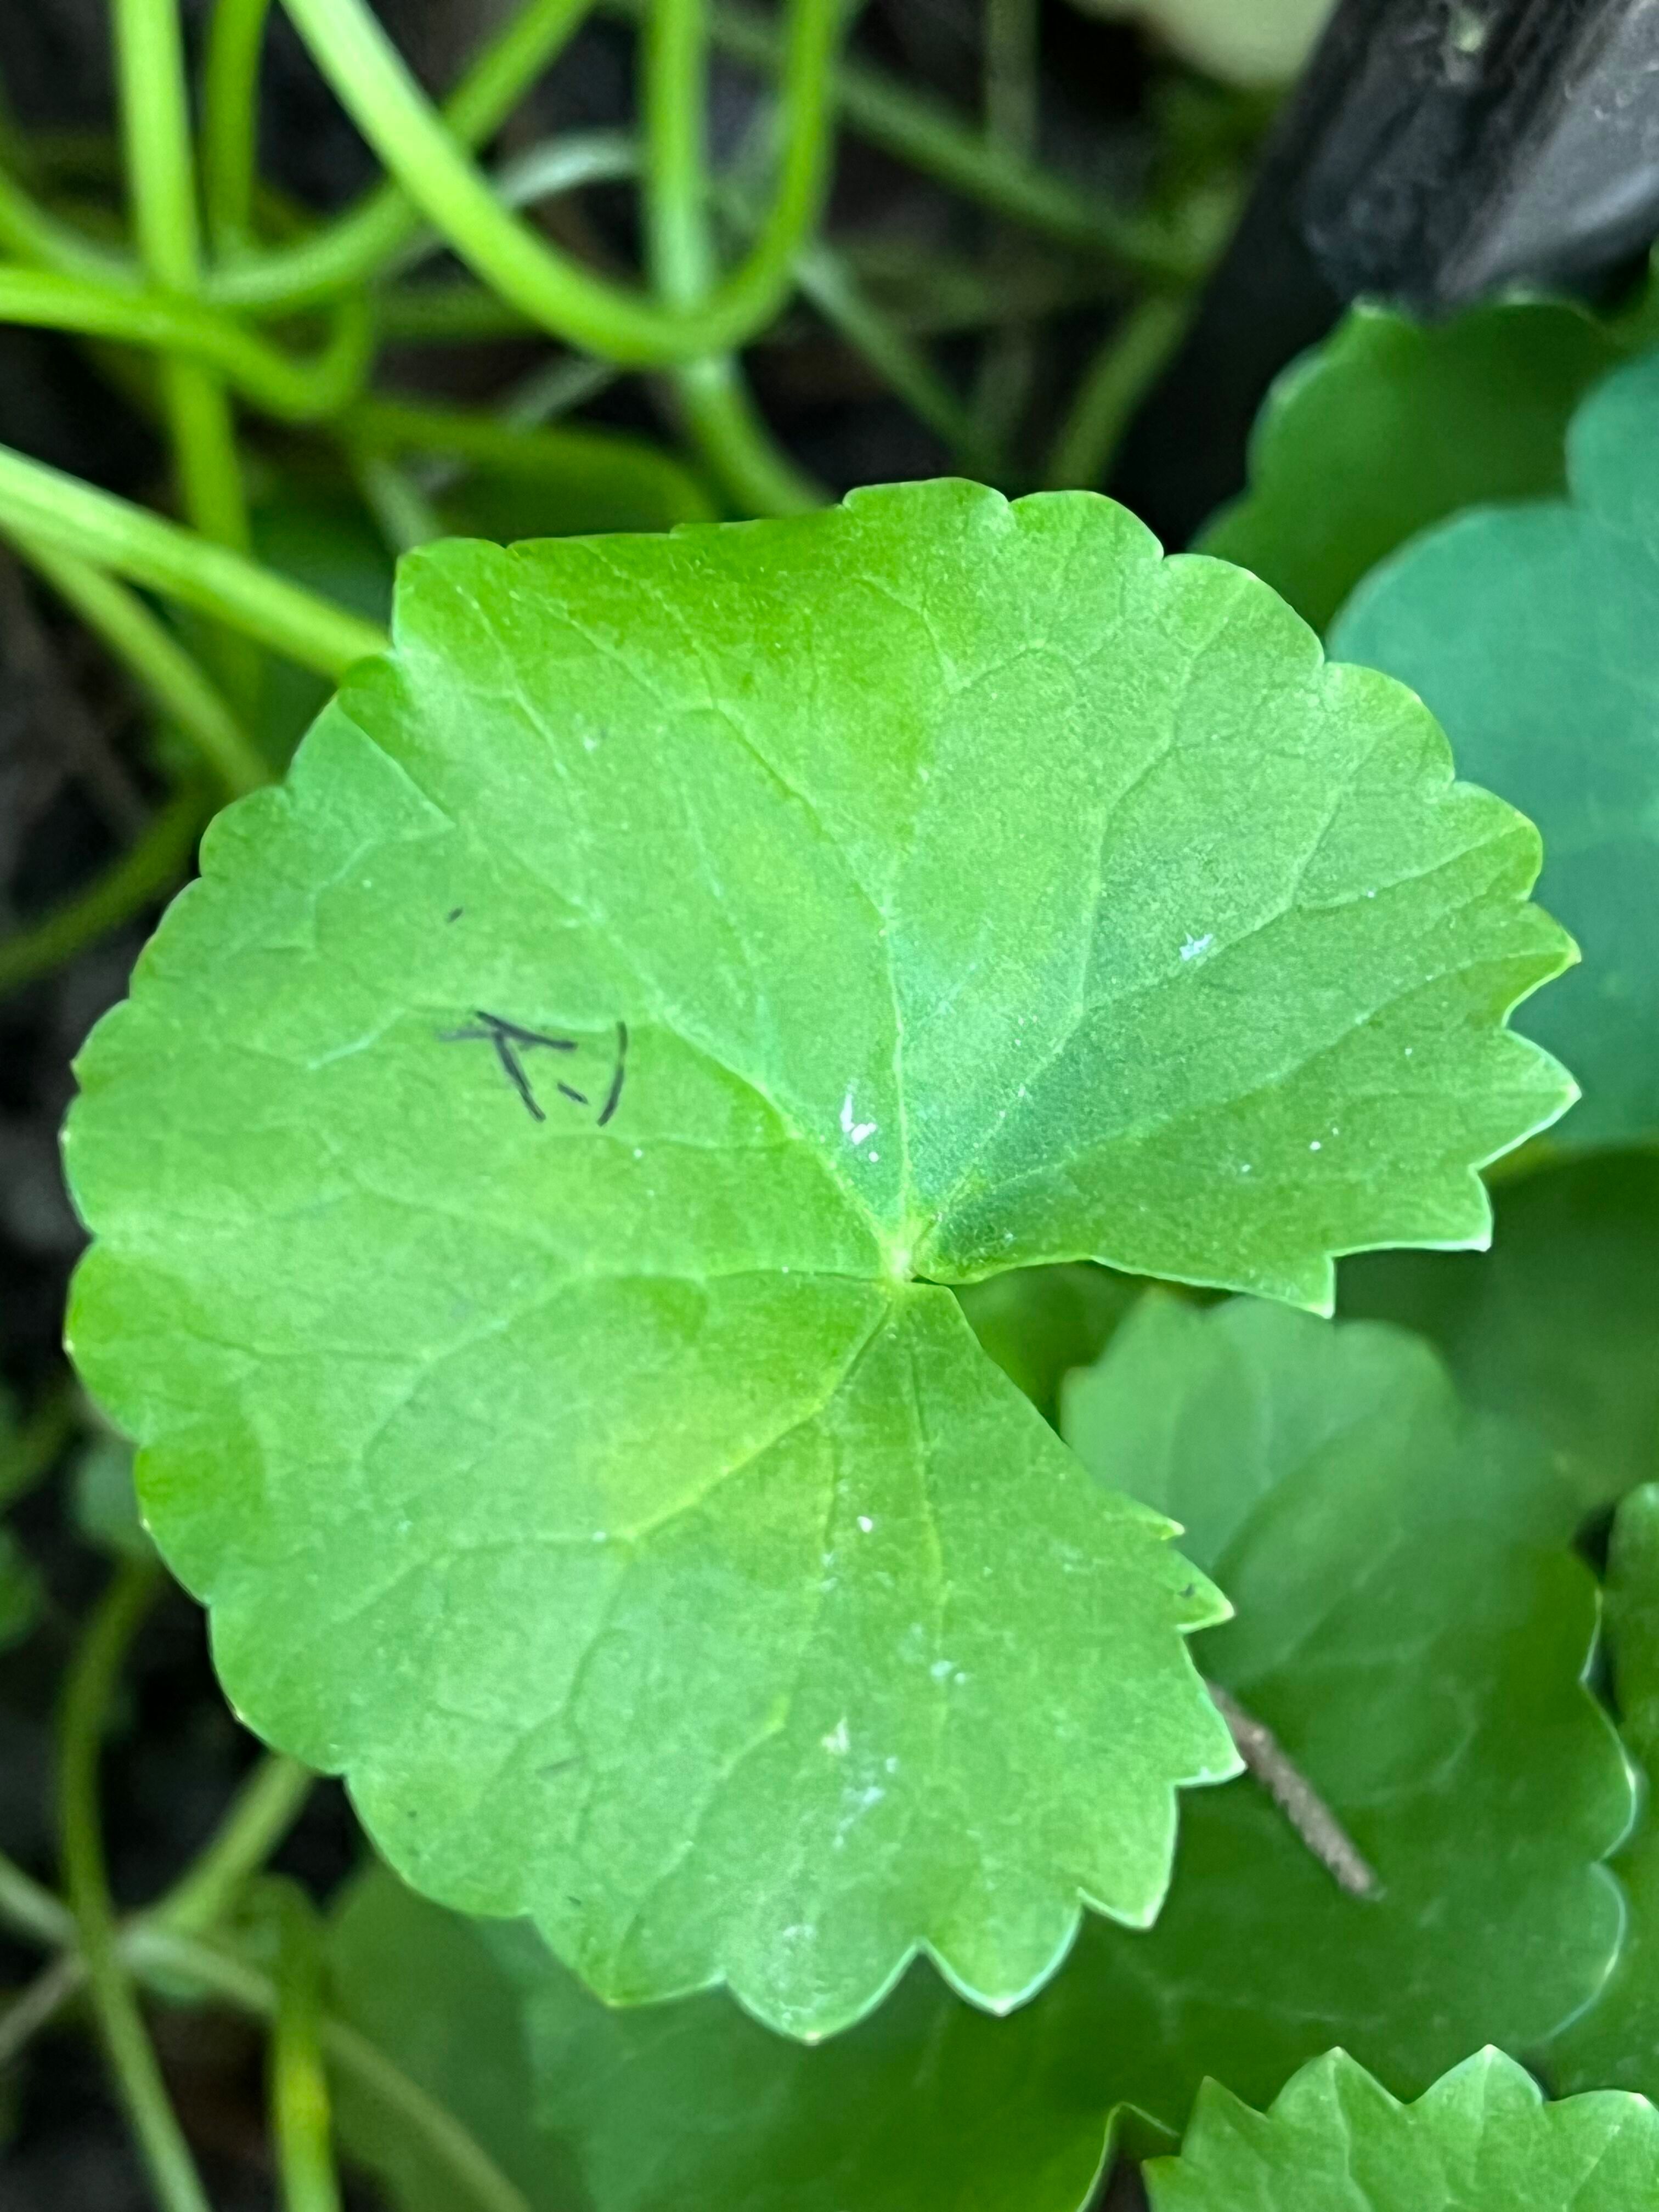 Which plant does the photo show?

thankuni
